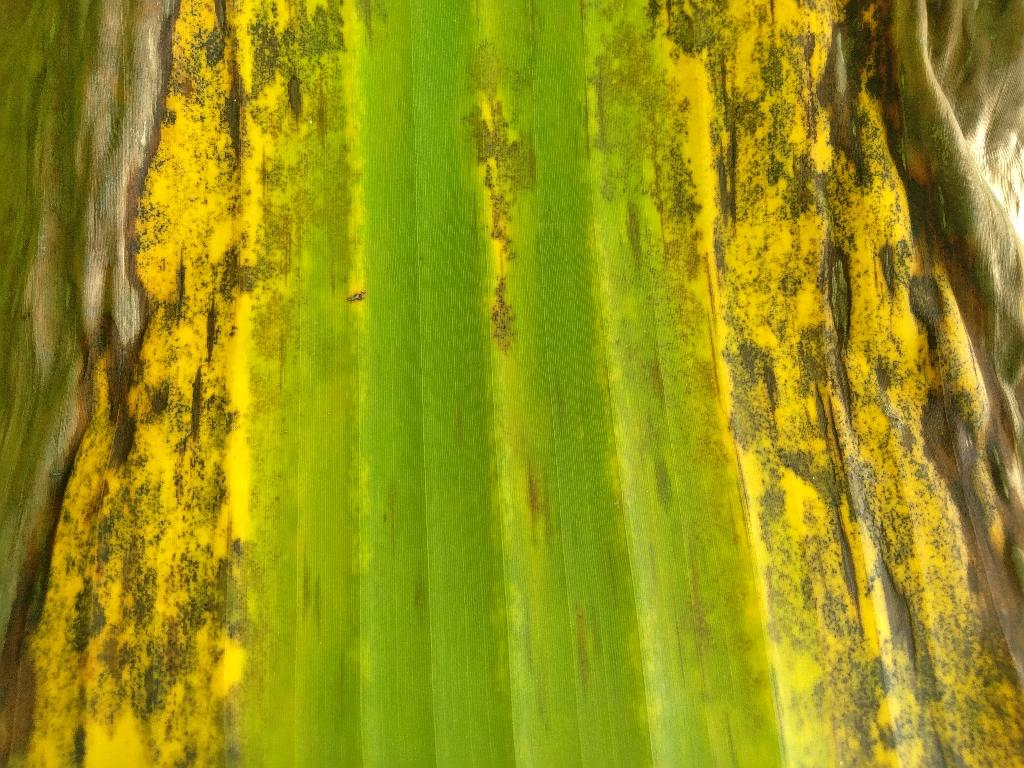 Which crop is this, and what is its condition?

banana, black sigatoka
